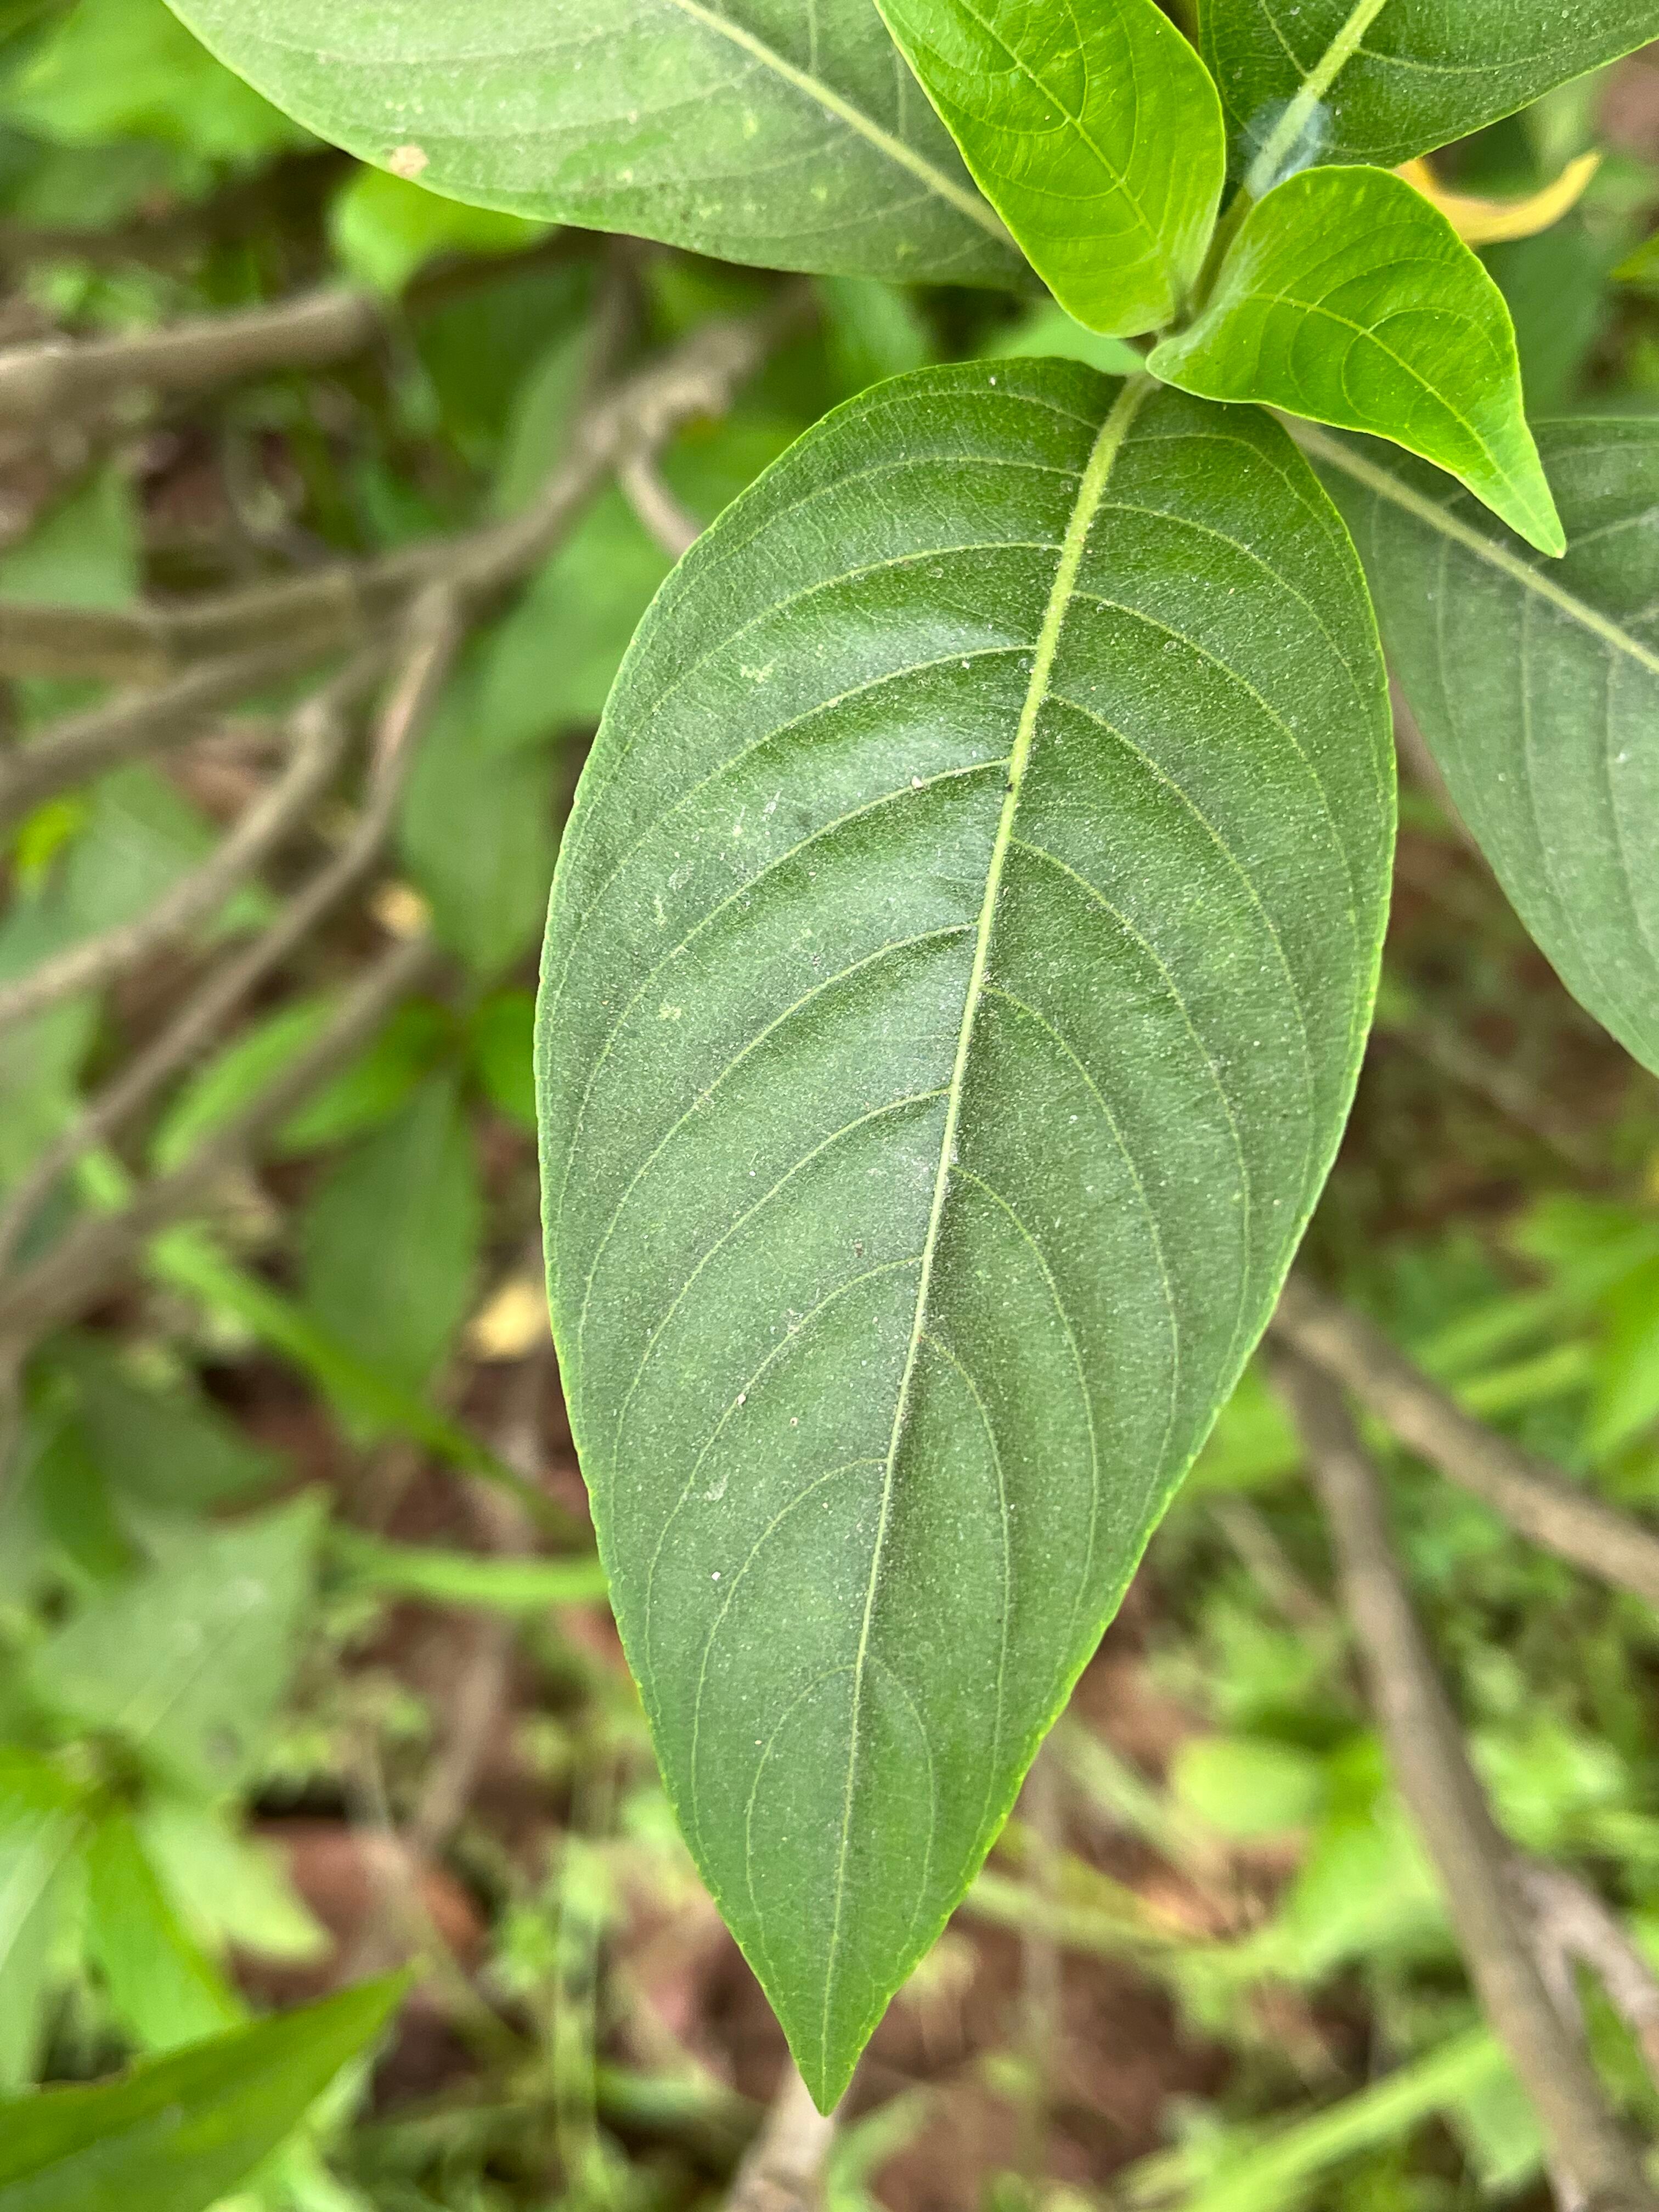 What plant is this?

vasaka
